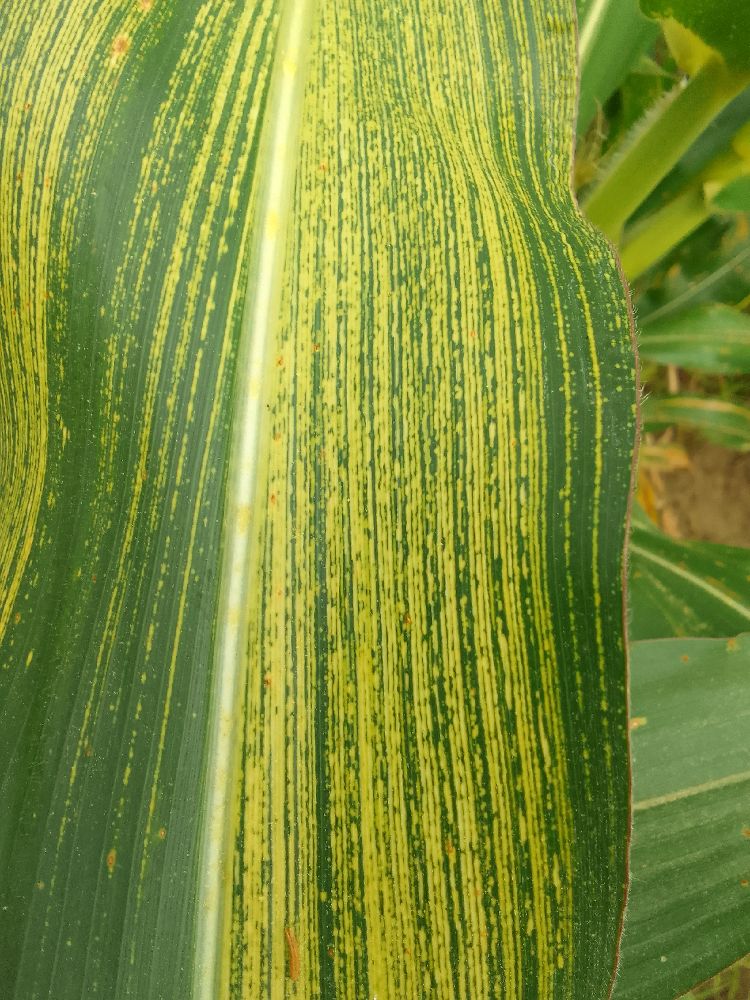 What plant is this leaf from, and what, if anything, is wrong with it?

maize, maize streak virus
